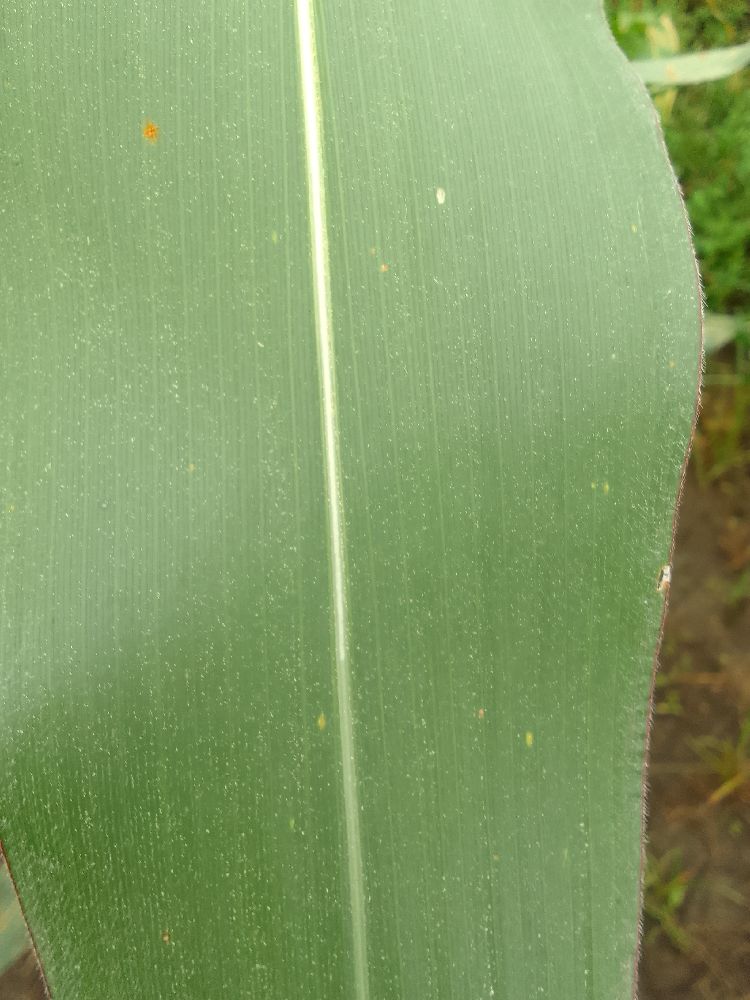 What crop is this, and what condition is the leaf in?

maize, healthy
